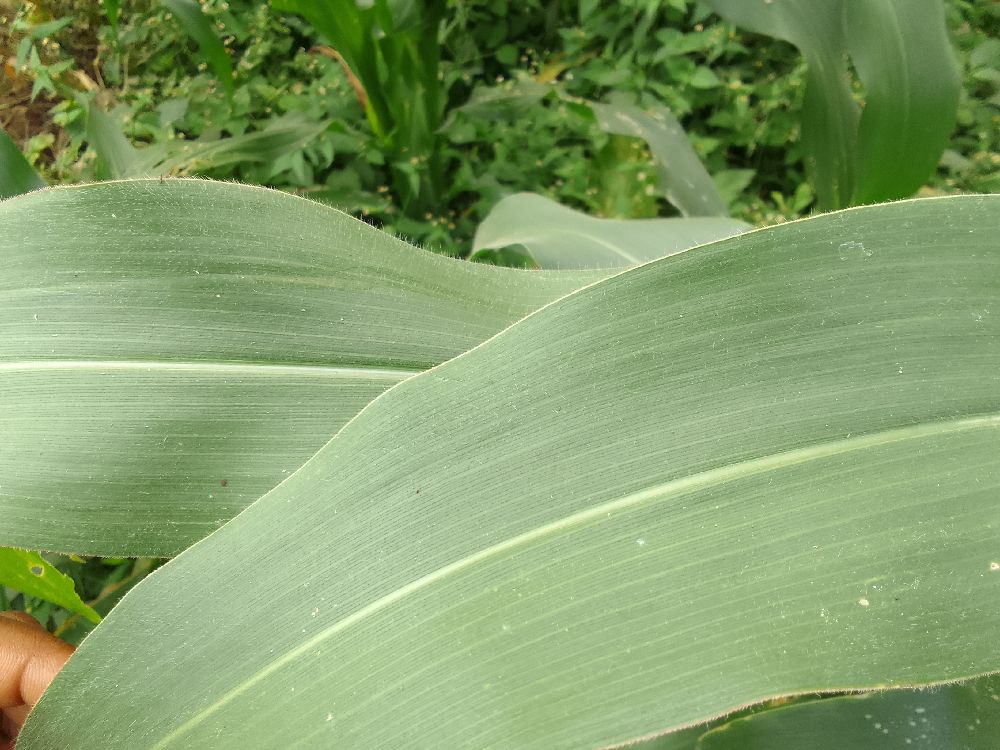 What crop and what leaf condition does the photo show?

maize, healthy
